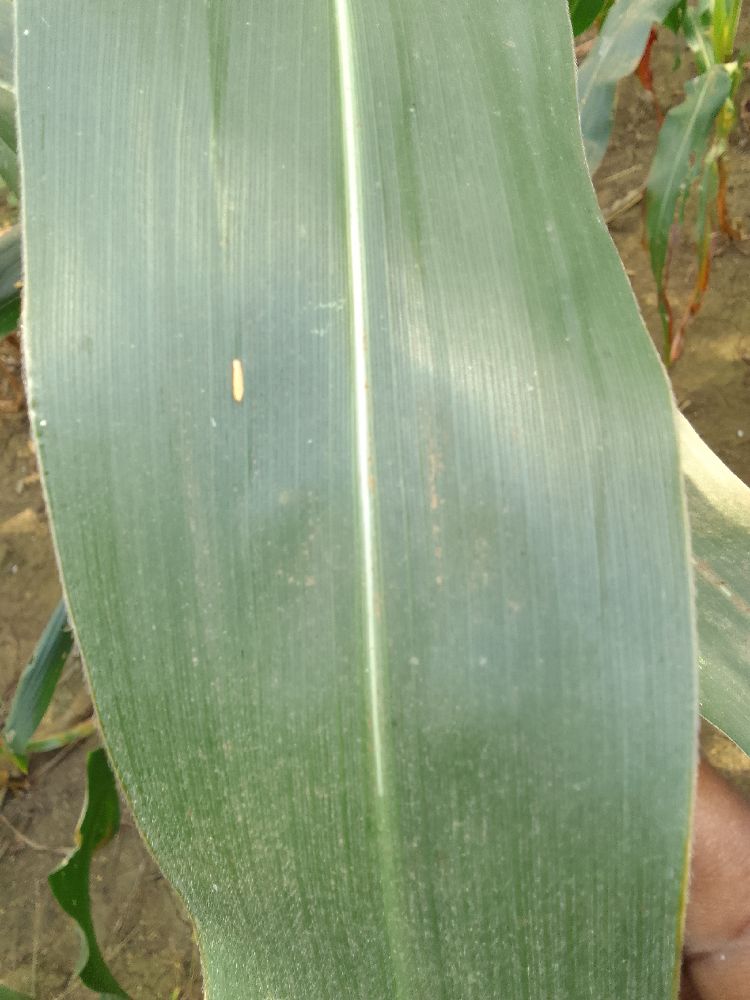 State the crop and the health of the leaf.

maize, healthy
